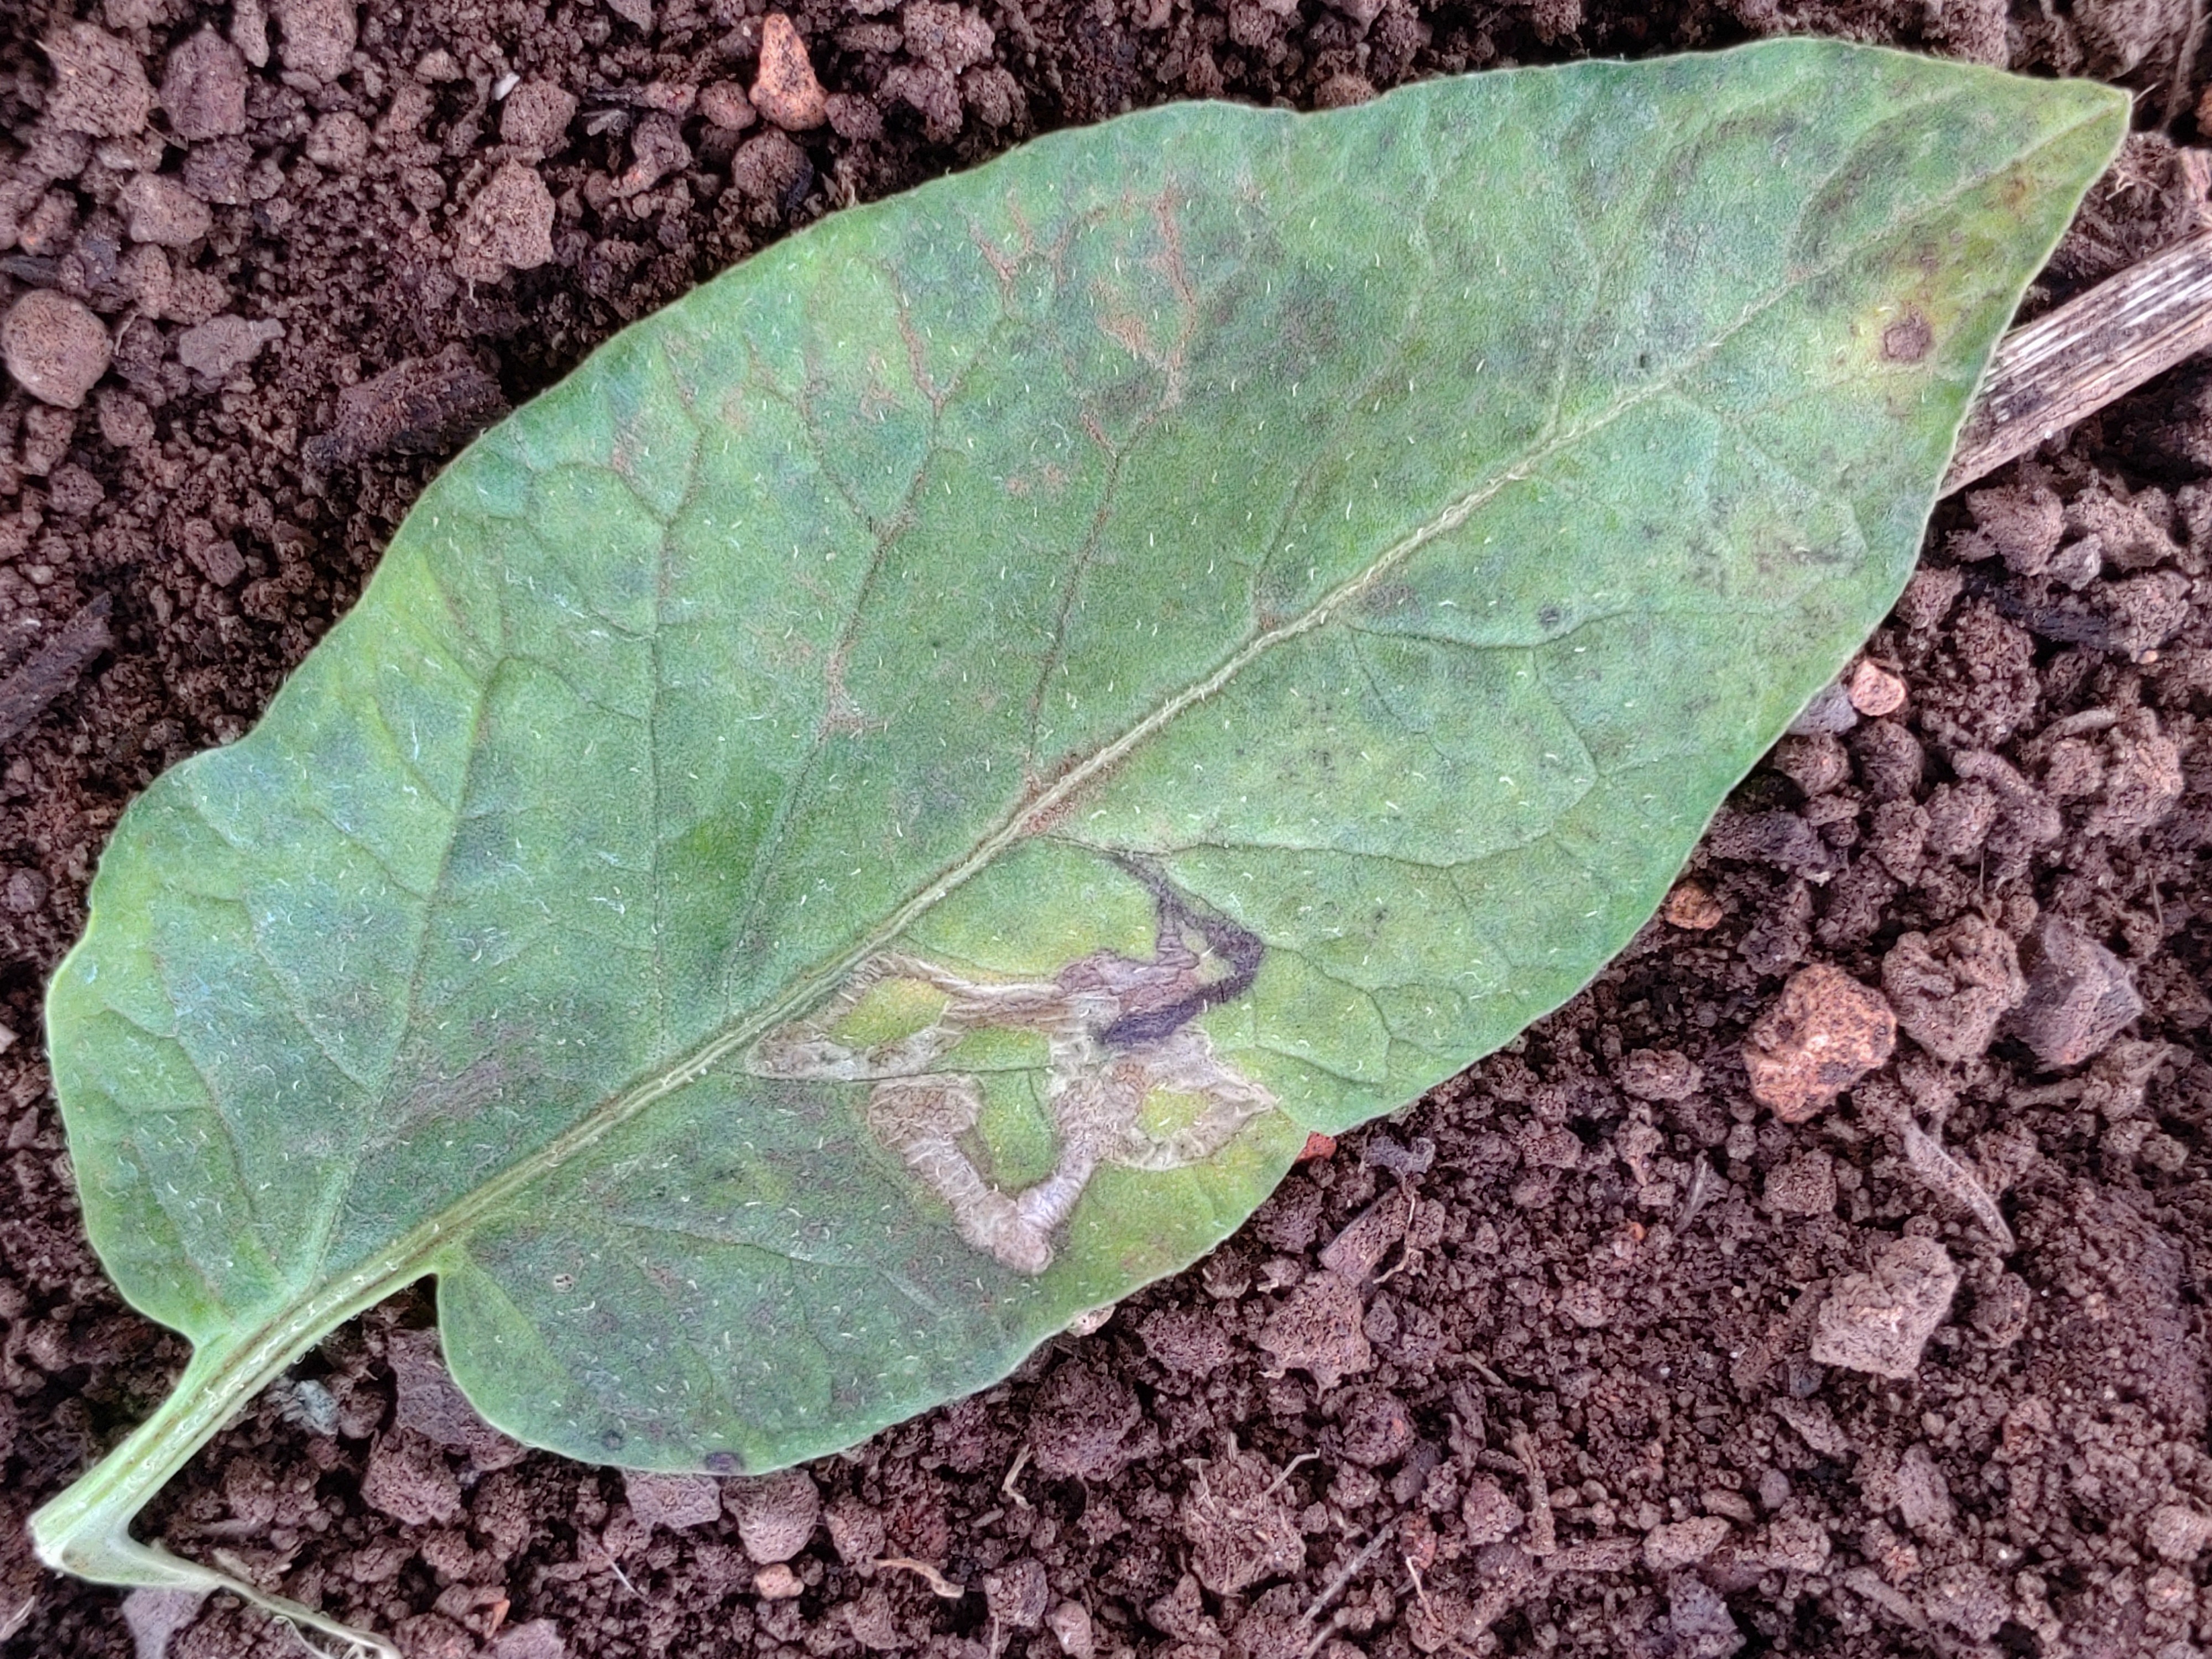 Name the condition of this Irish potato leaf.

late blight
